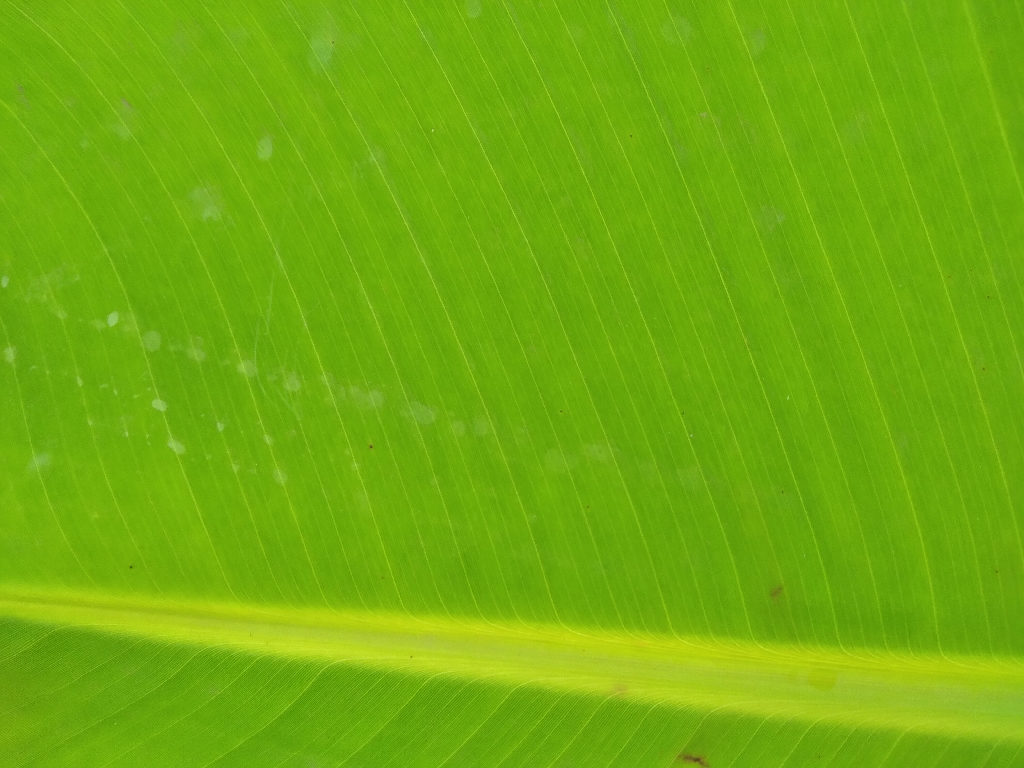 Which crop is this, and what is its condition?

banana, healthy
